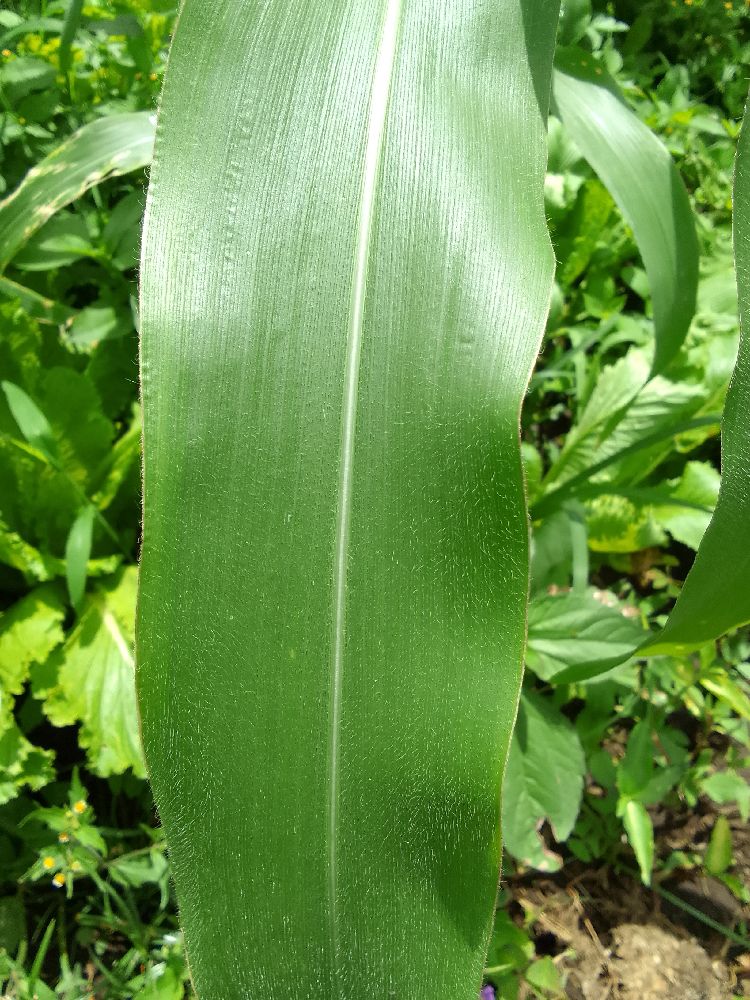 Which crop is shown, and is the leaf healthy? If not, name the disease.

maize, healthy
